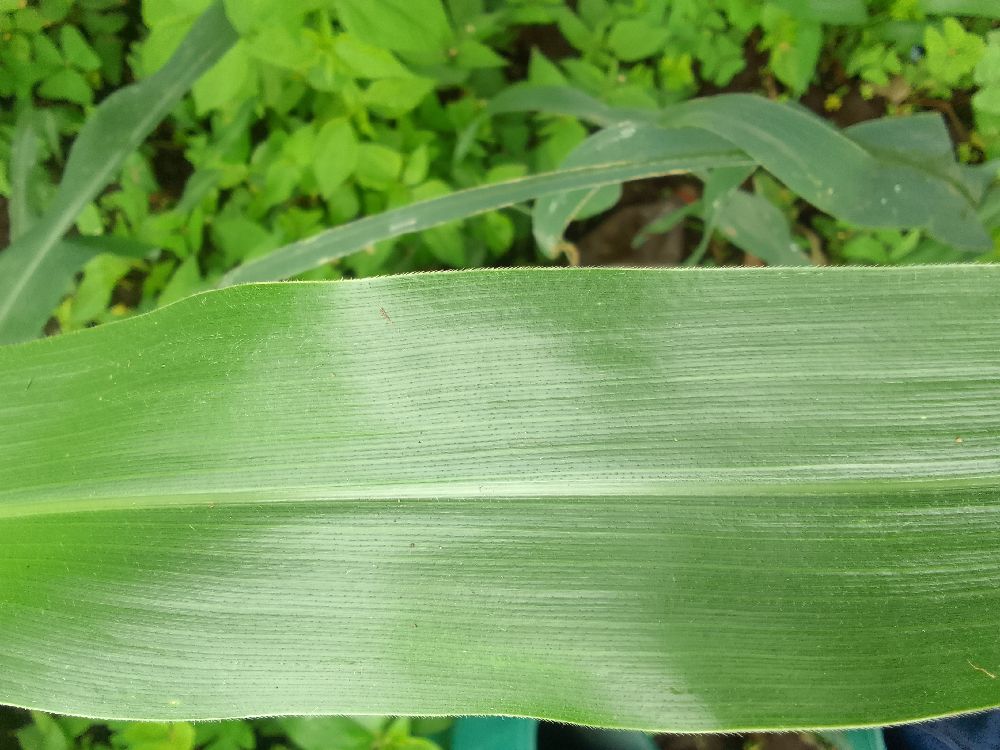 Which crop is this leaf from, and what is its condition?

maize, healthy
